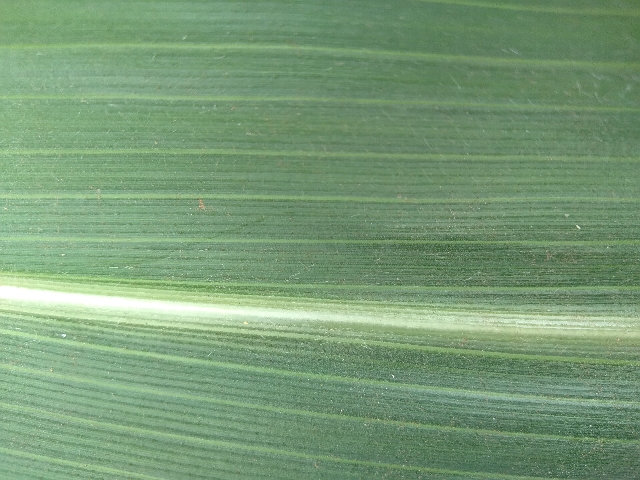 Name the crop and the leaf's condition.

maize, healthy
